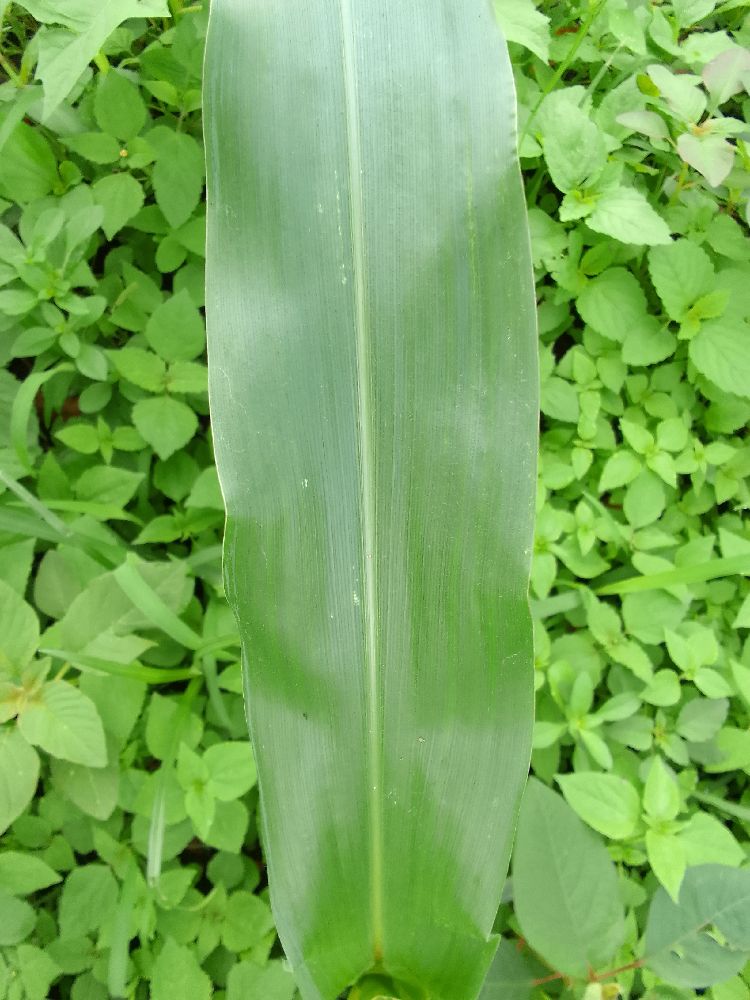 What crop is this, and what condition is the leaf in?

maize, healthy
